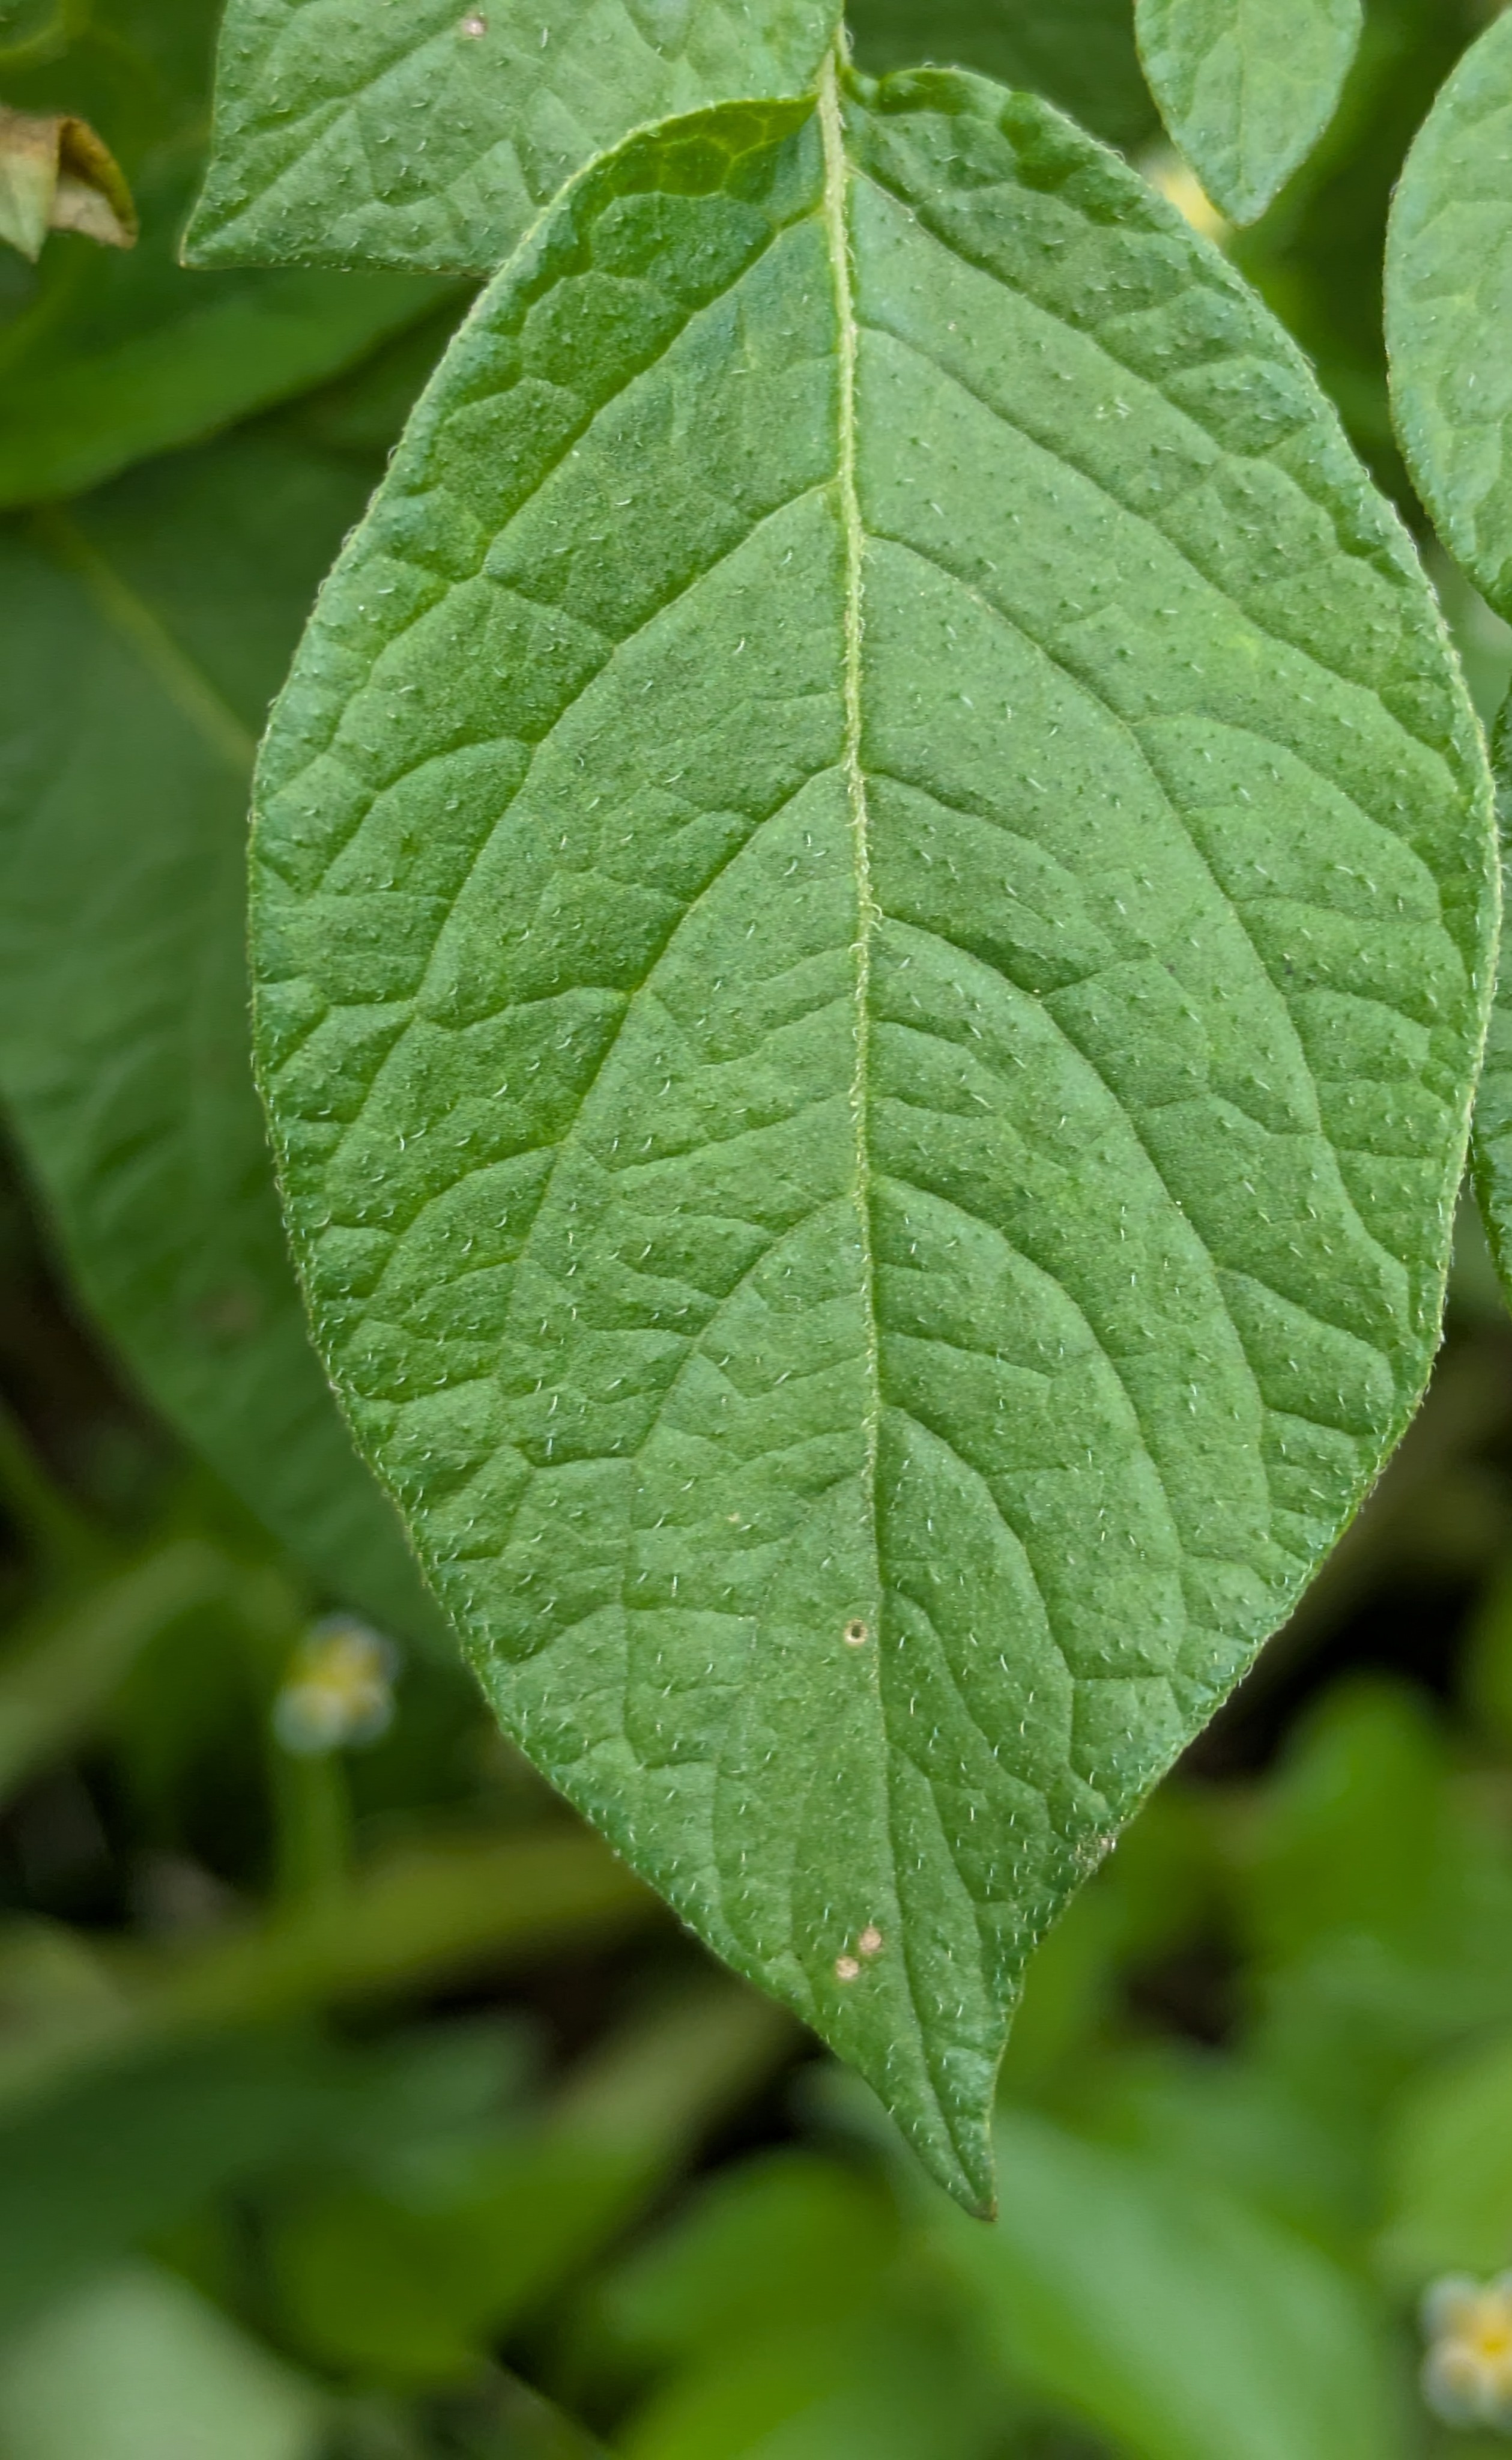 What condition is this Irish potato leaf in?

healthy
